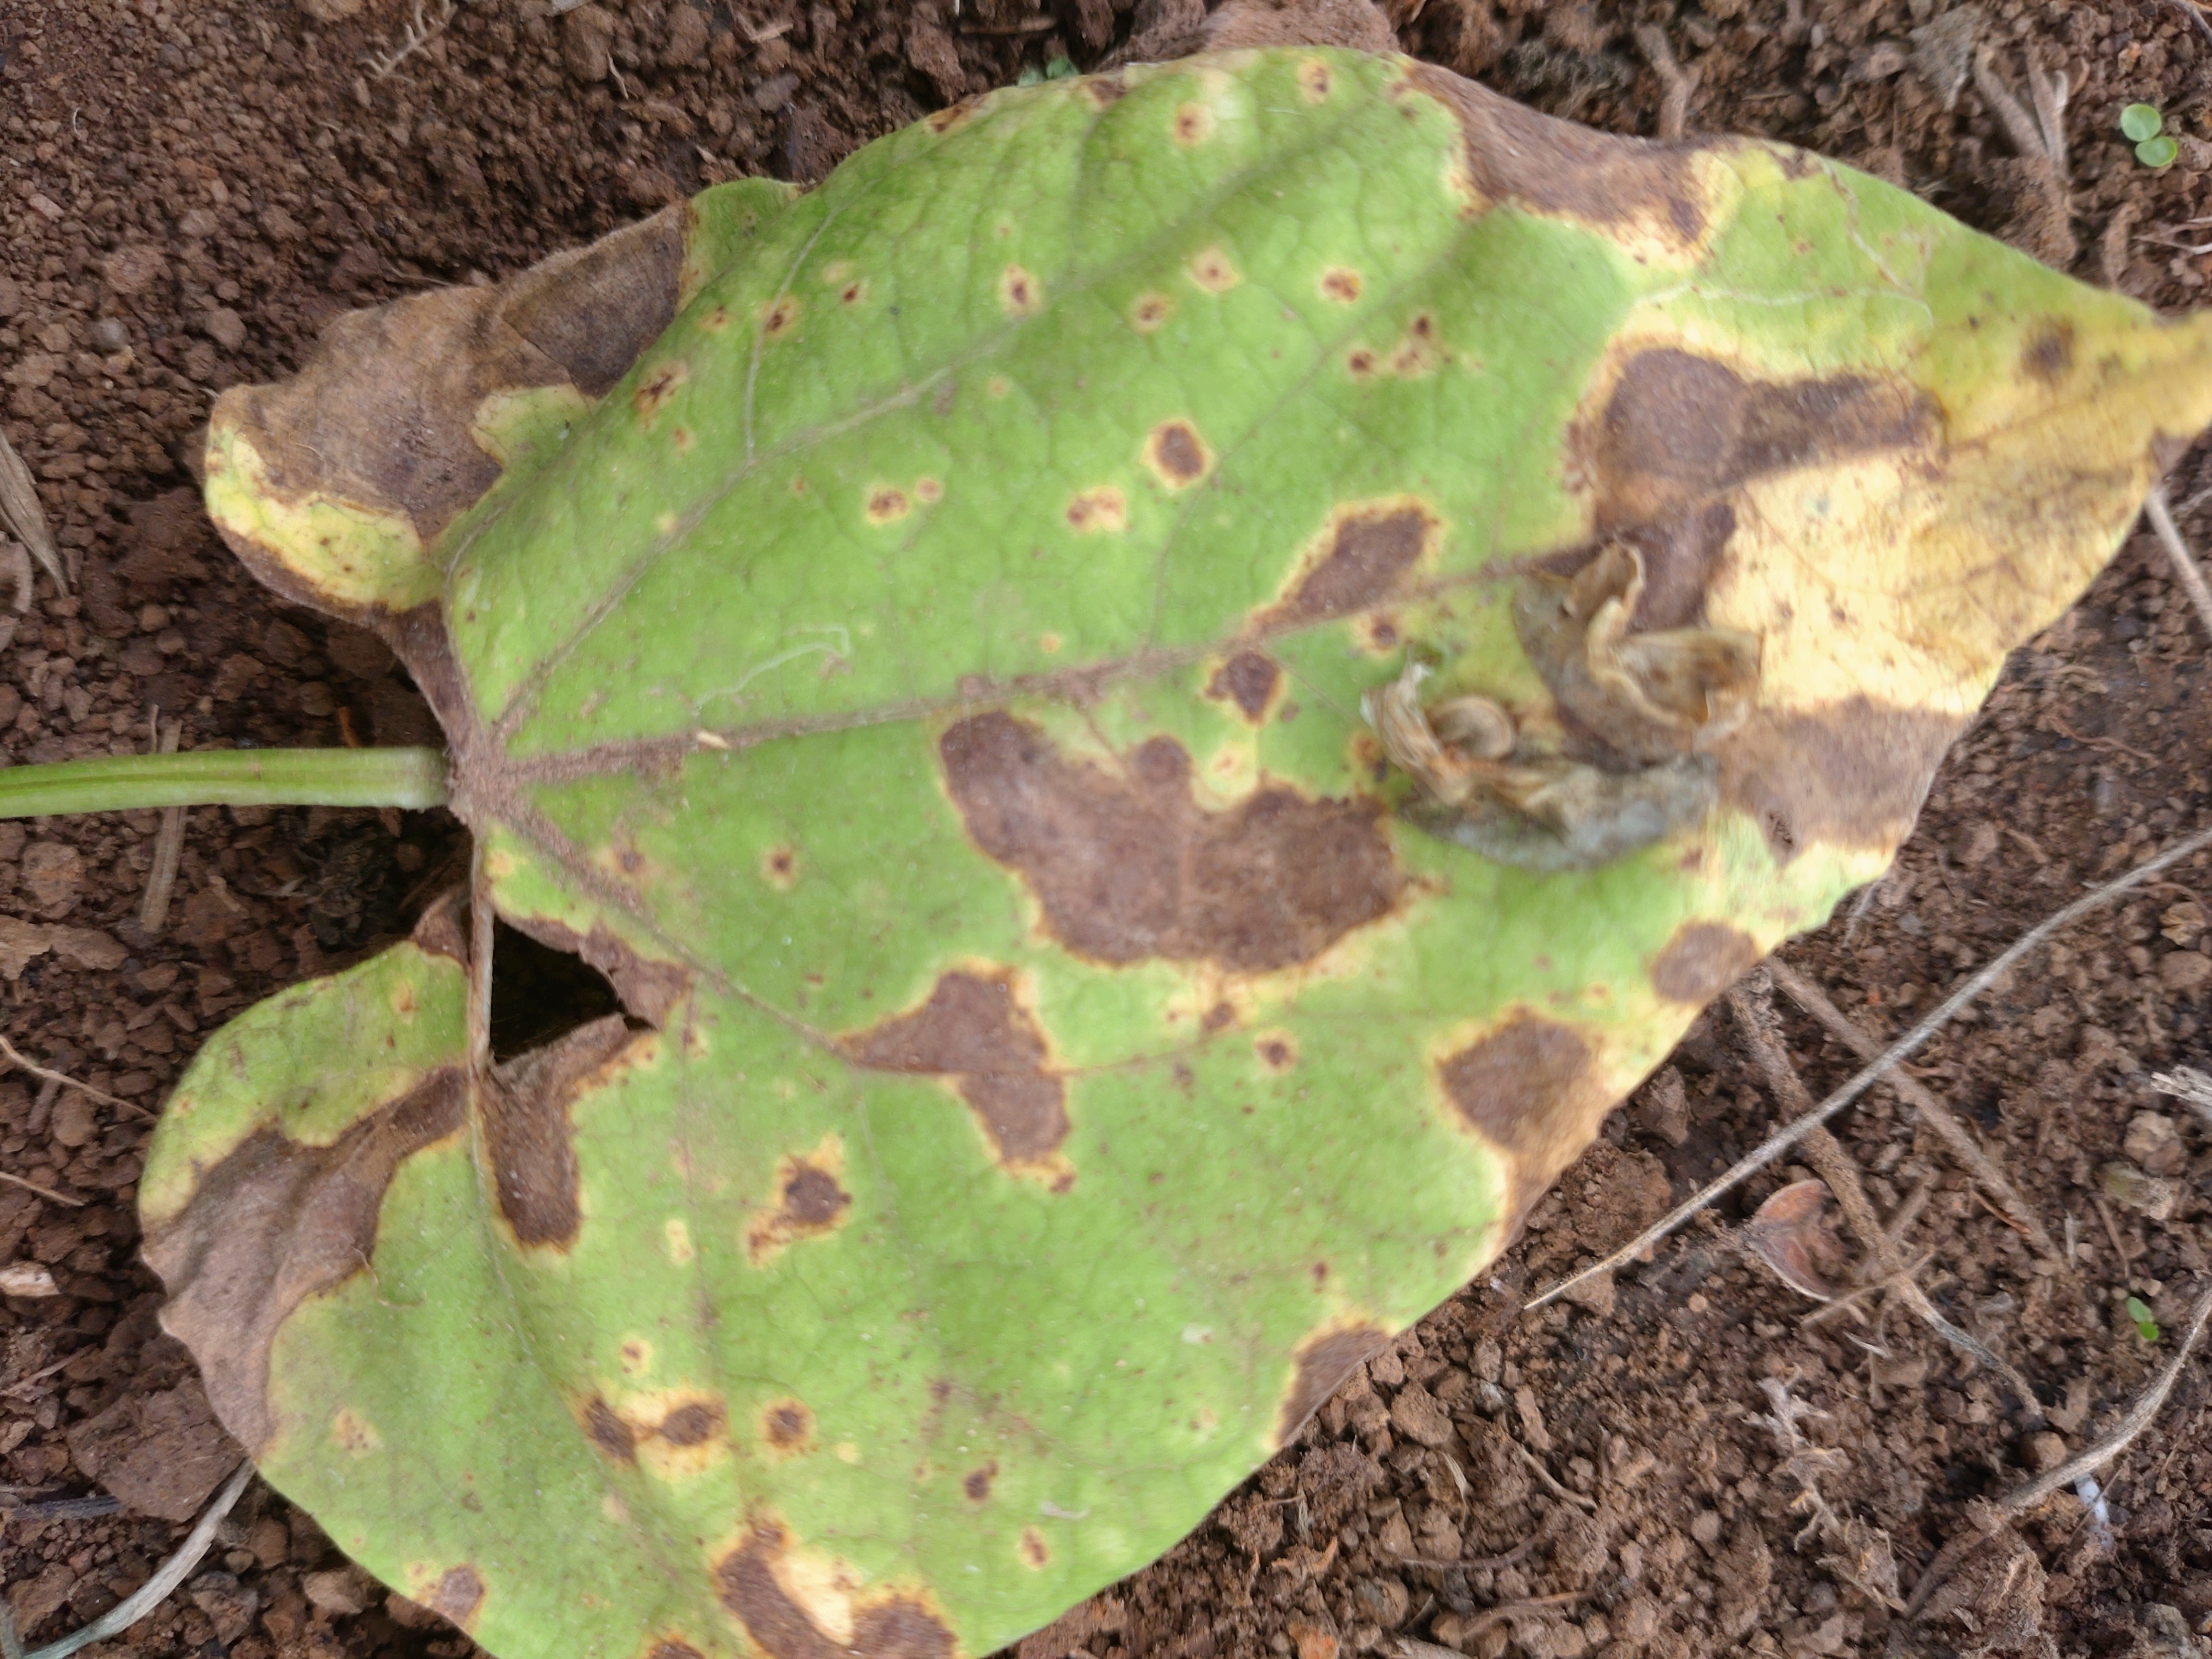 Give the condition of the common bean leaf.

rust
